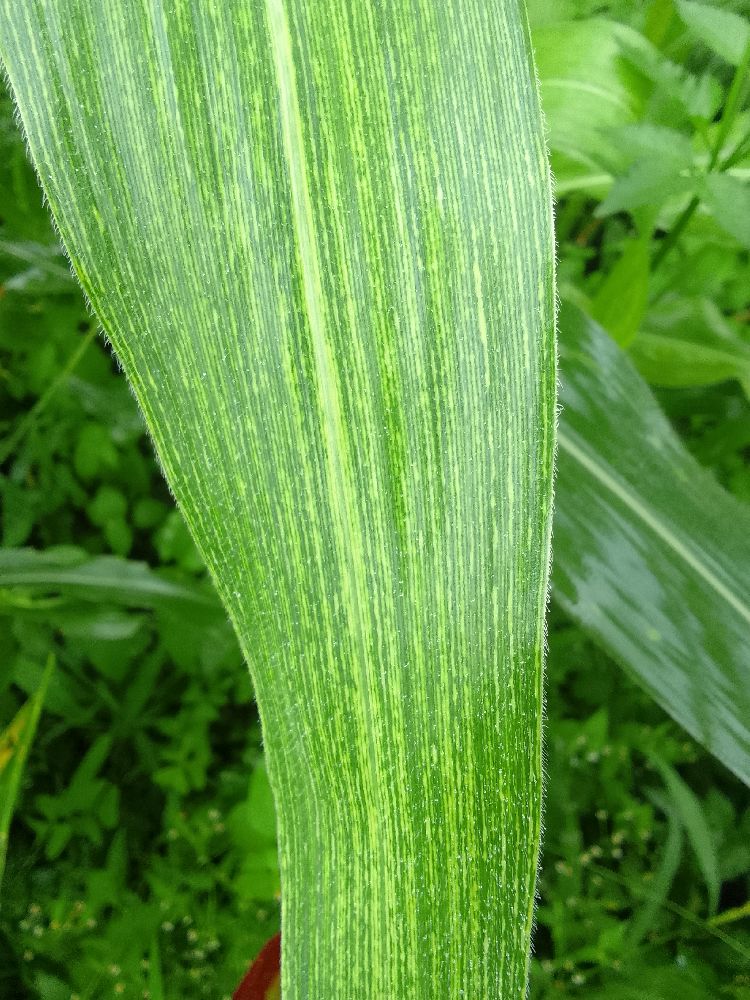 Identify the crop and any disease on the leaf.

maize, maize streak virus
